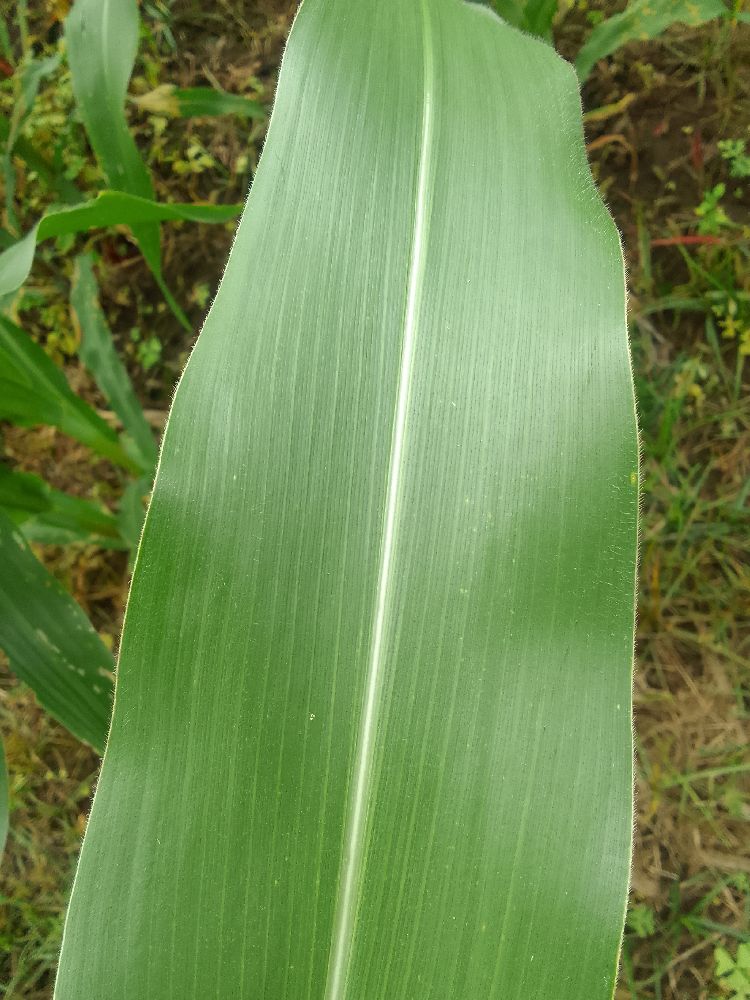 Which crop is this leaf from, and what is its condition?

maize, healthy
